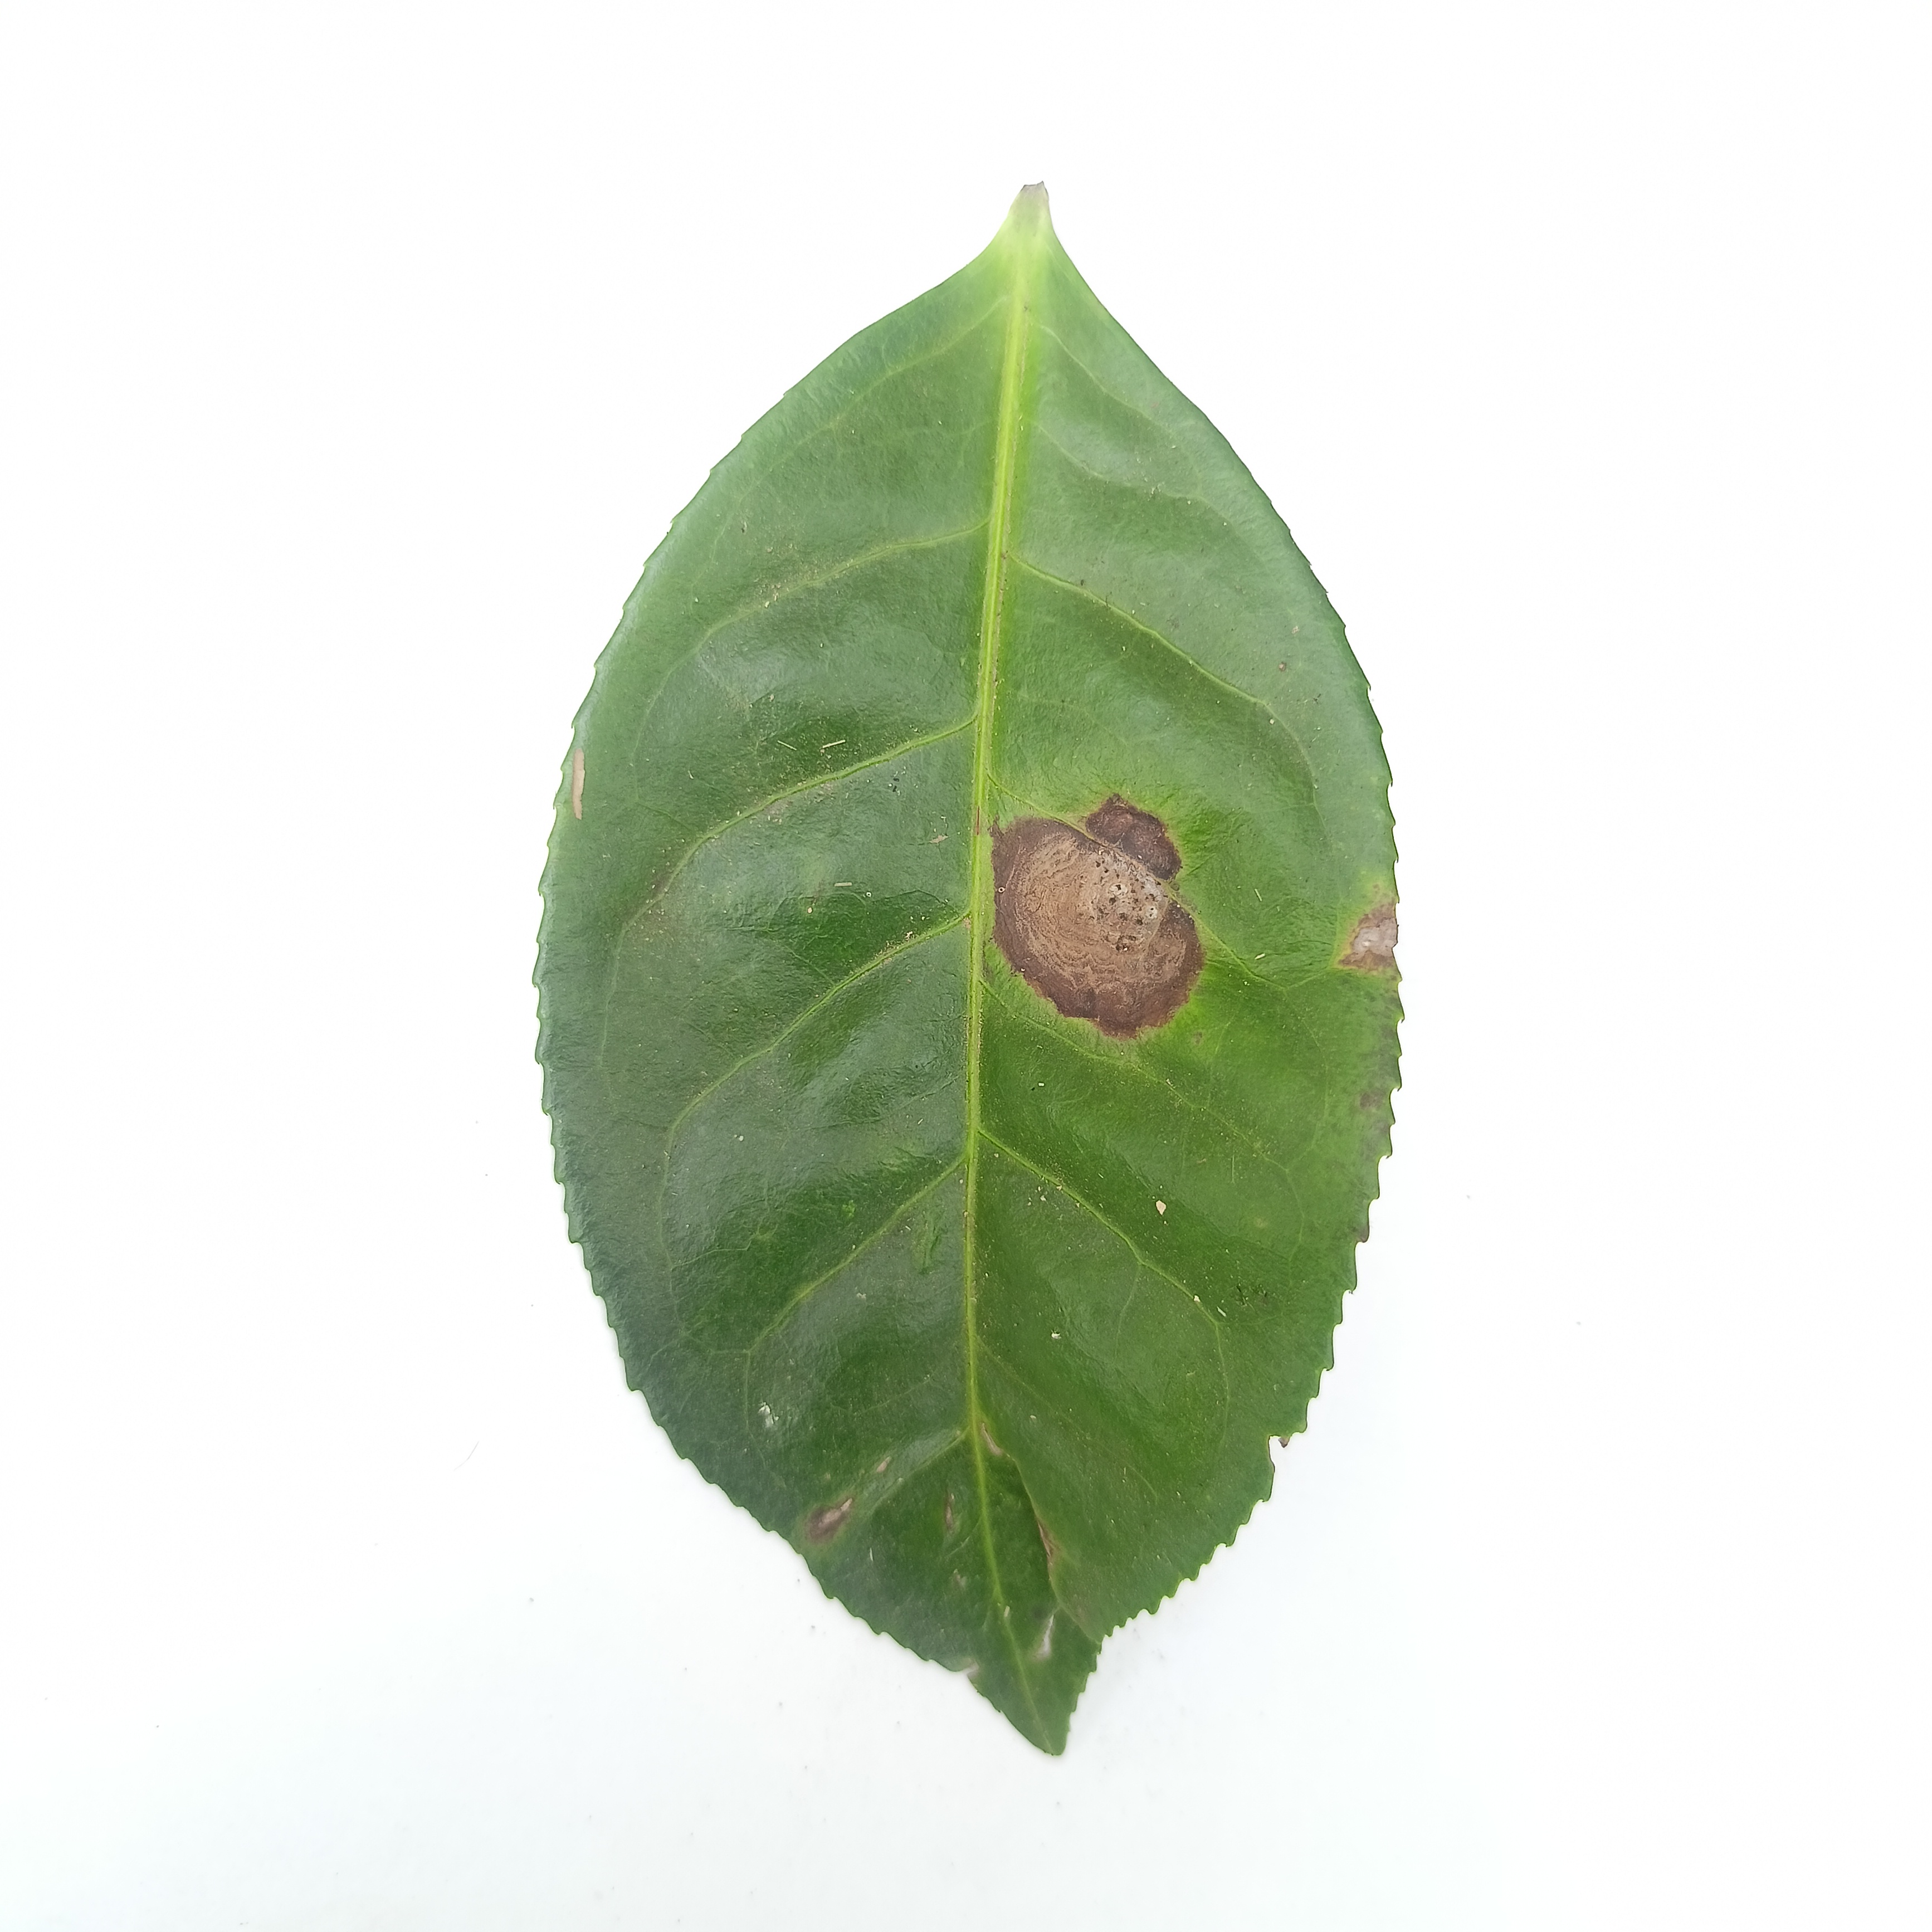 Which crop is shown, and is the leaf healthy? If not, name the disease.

tea, brown blight
